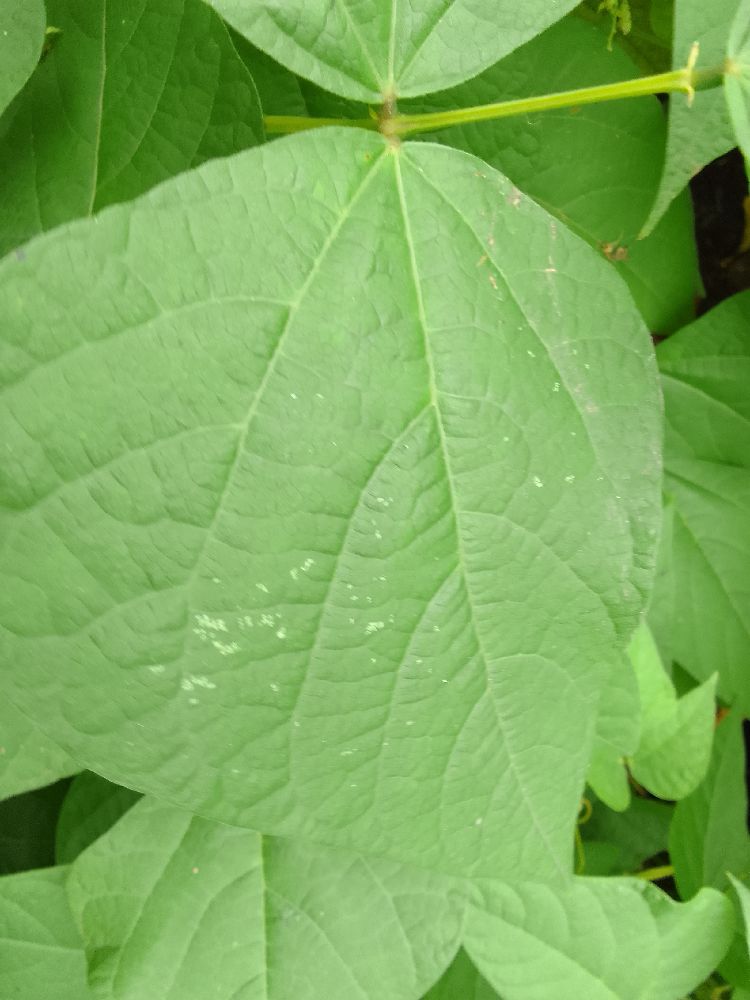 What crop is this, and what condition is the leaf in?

common bean, healthy
